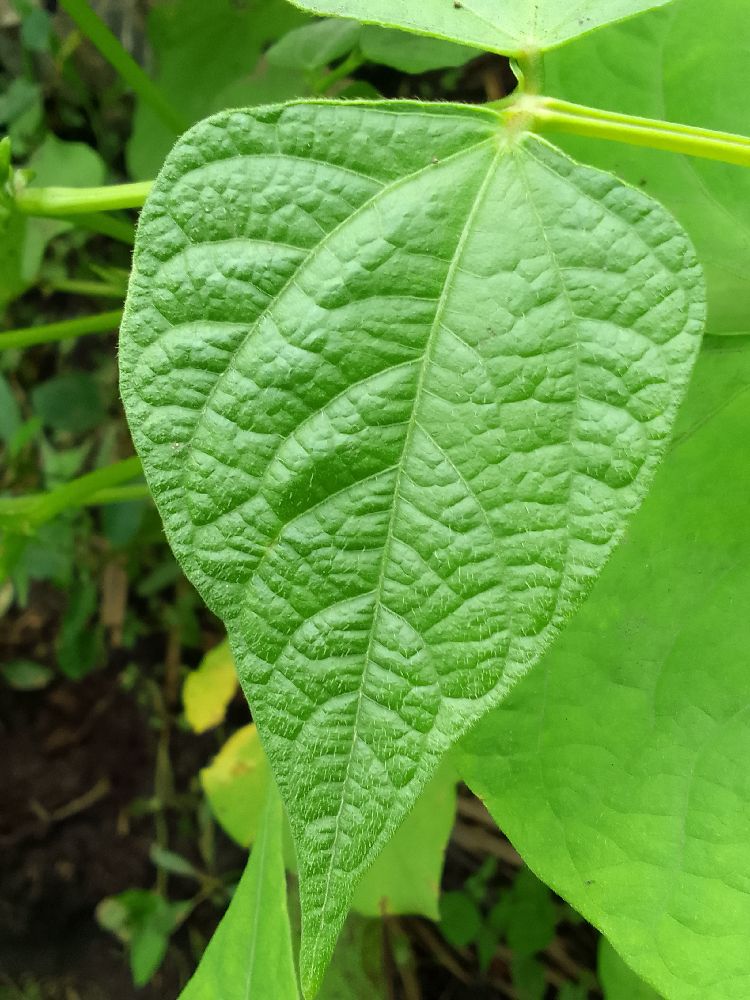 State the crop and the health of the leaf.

common bean, healthy
